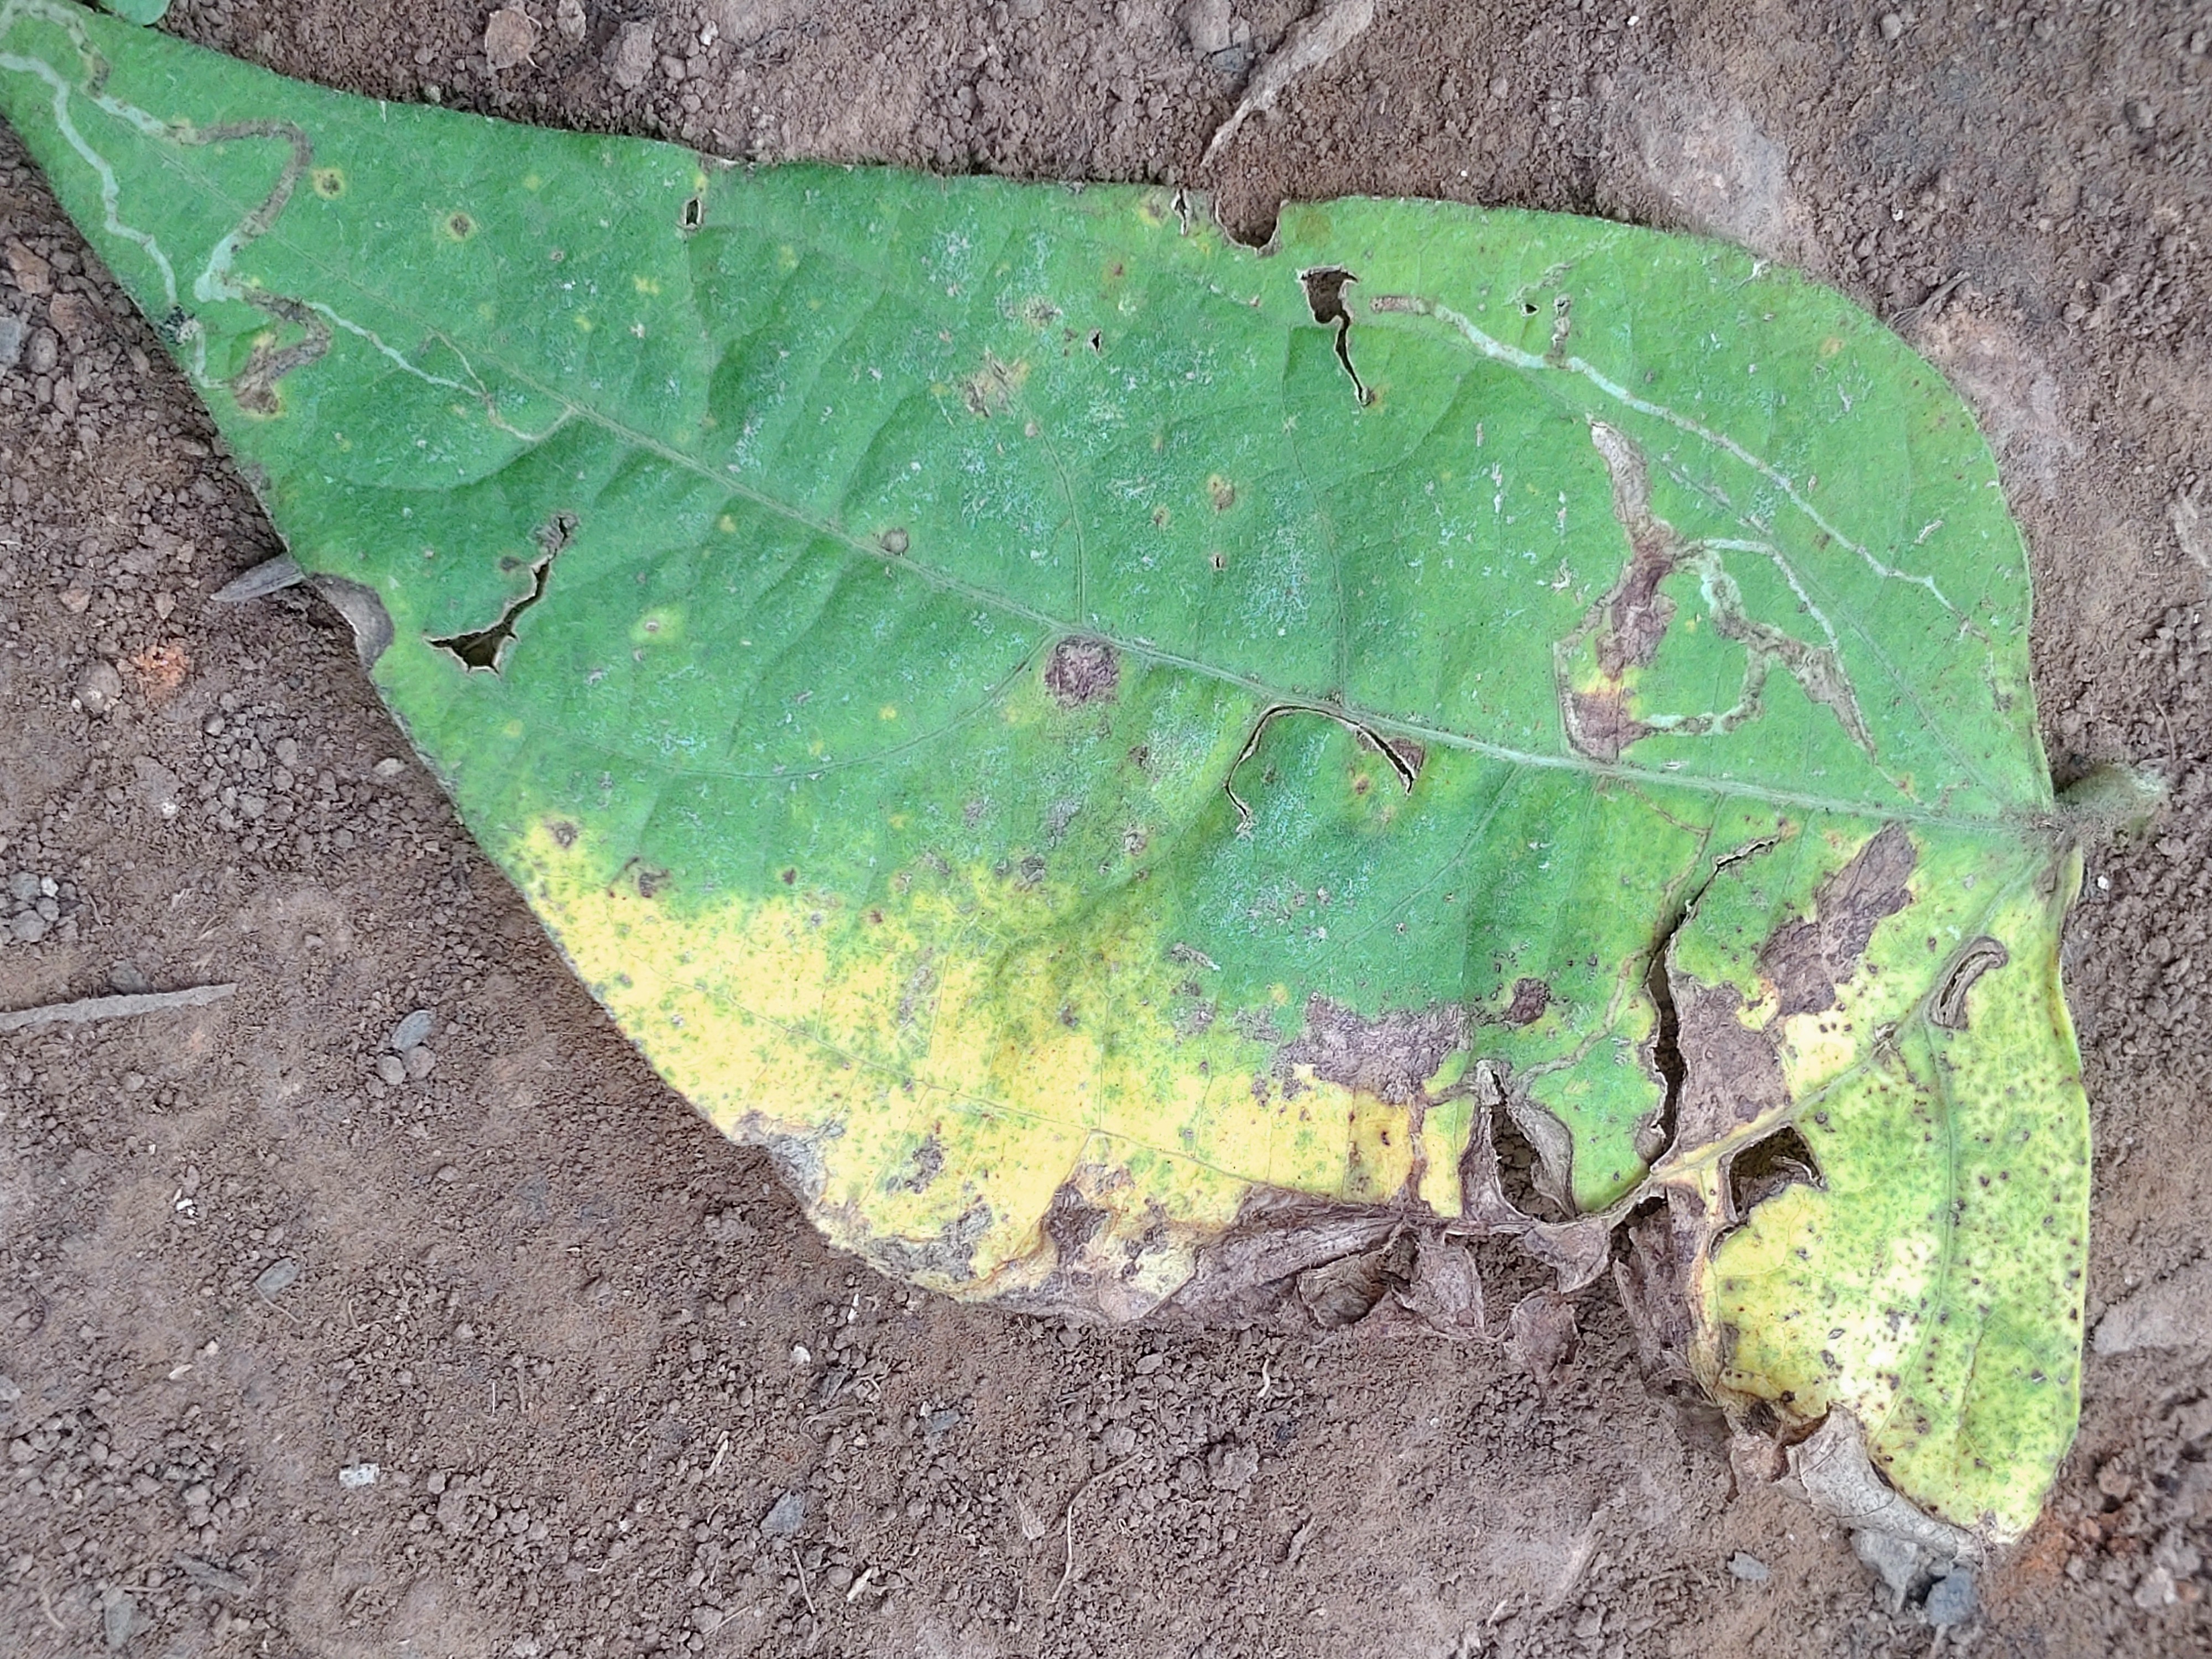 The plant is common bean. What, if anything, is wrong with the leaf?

anthracnose
